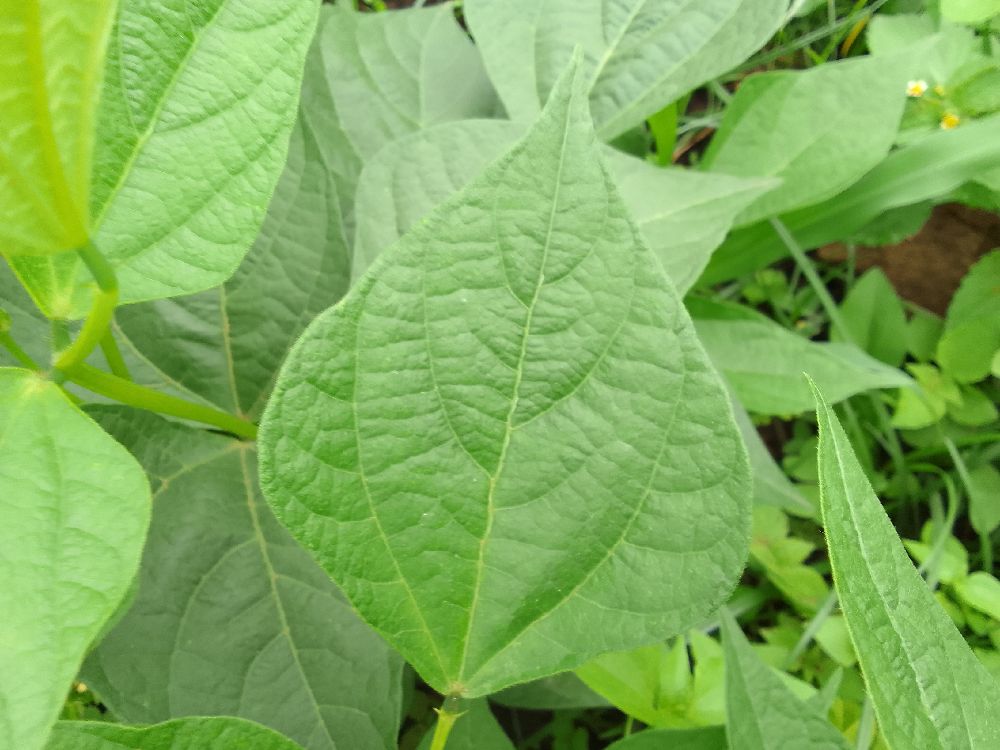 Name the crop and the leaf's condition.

common bean, healthy
